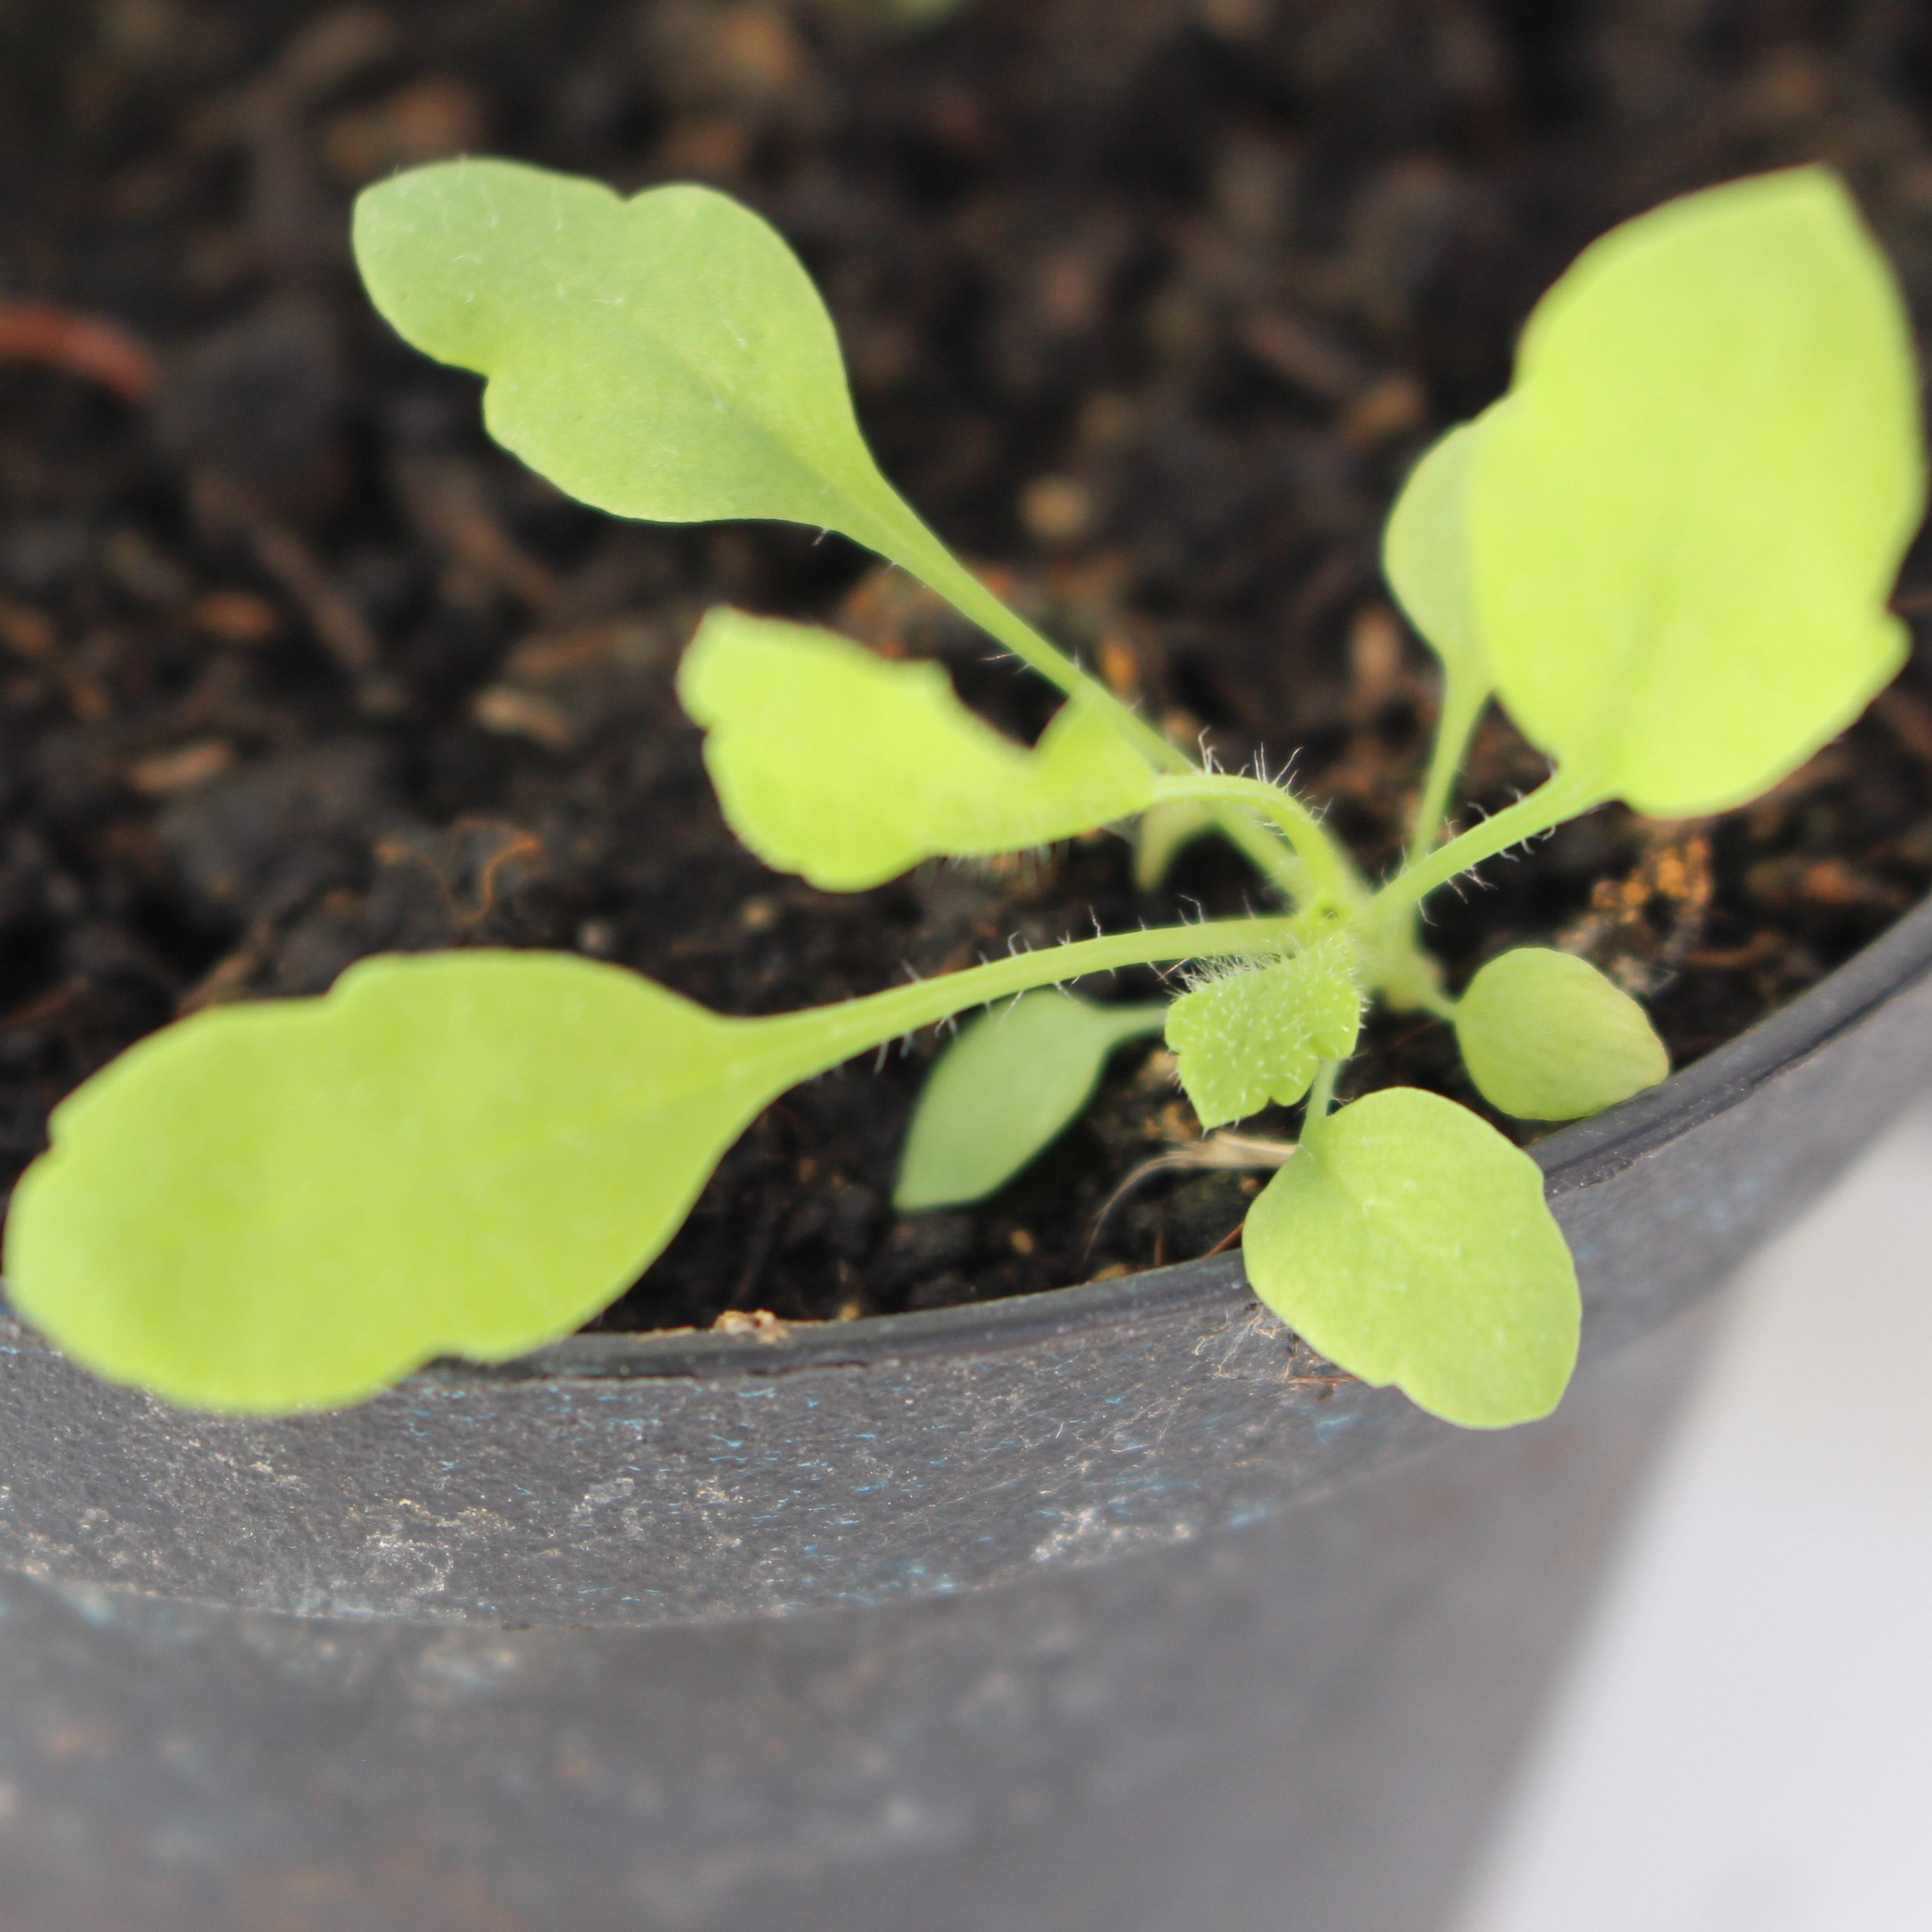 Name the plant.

Papaver rhoeas
